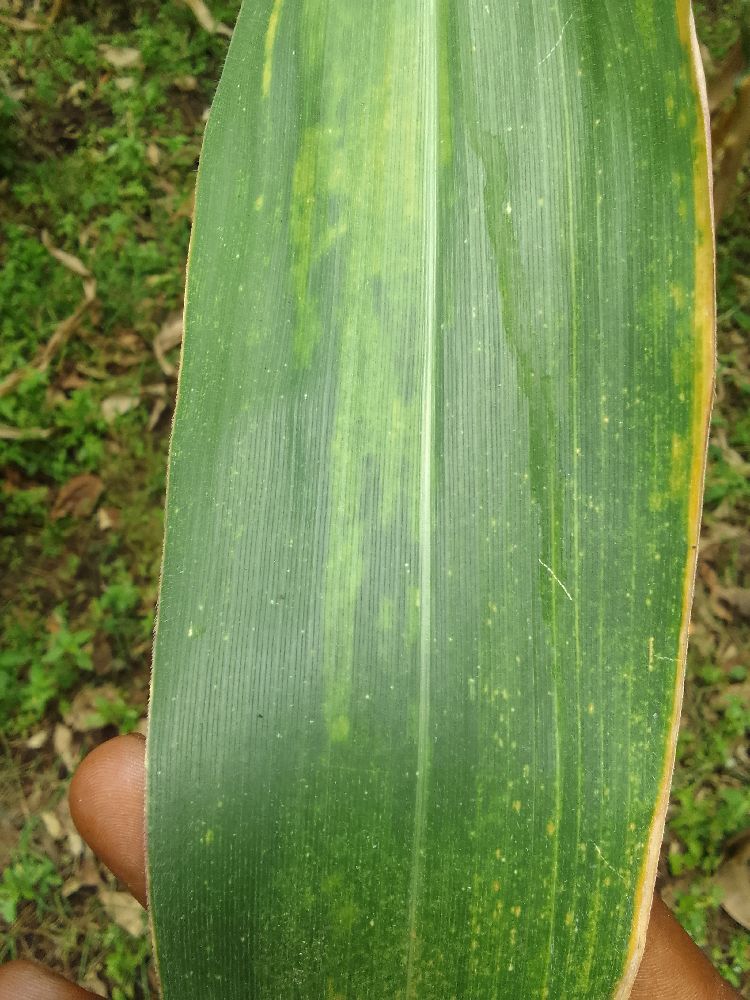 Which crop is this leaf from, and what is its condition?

maize, maize lethal necrosis
